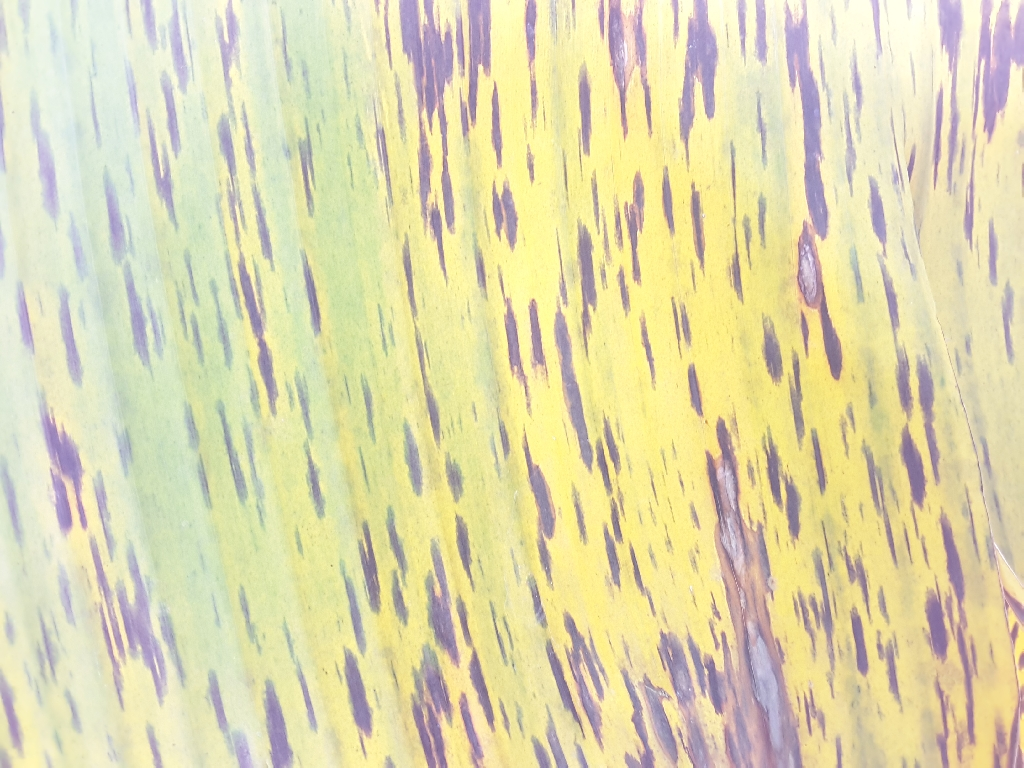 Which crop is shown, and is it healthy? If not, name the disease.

banana, black sigatoka
